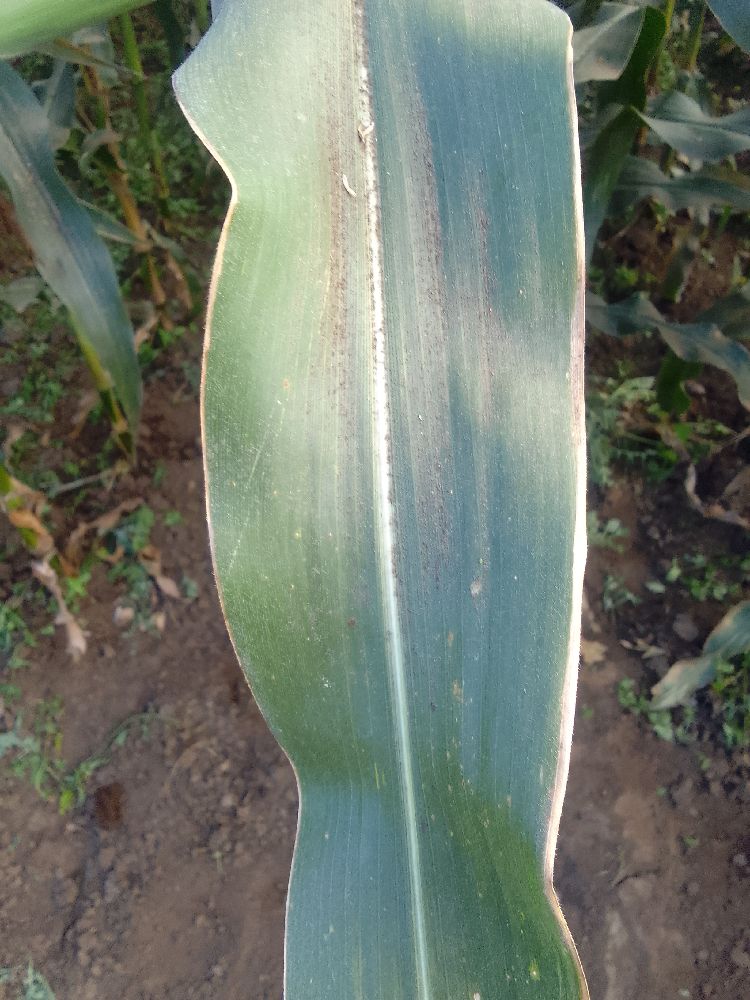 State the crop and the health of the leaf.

maize, healthy
